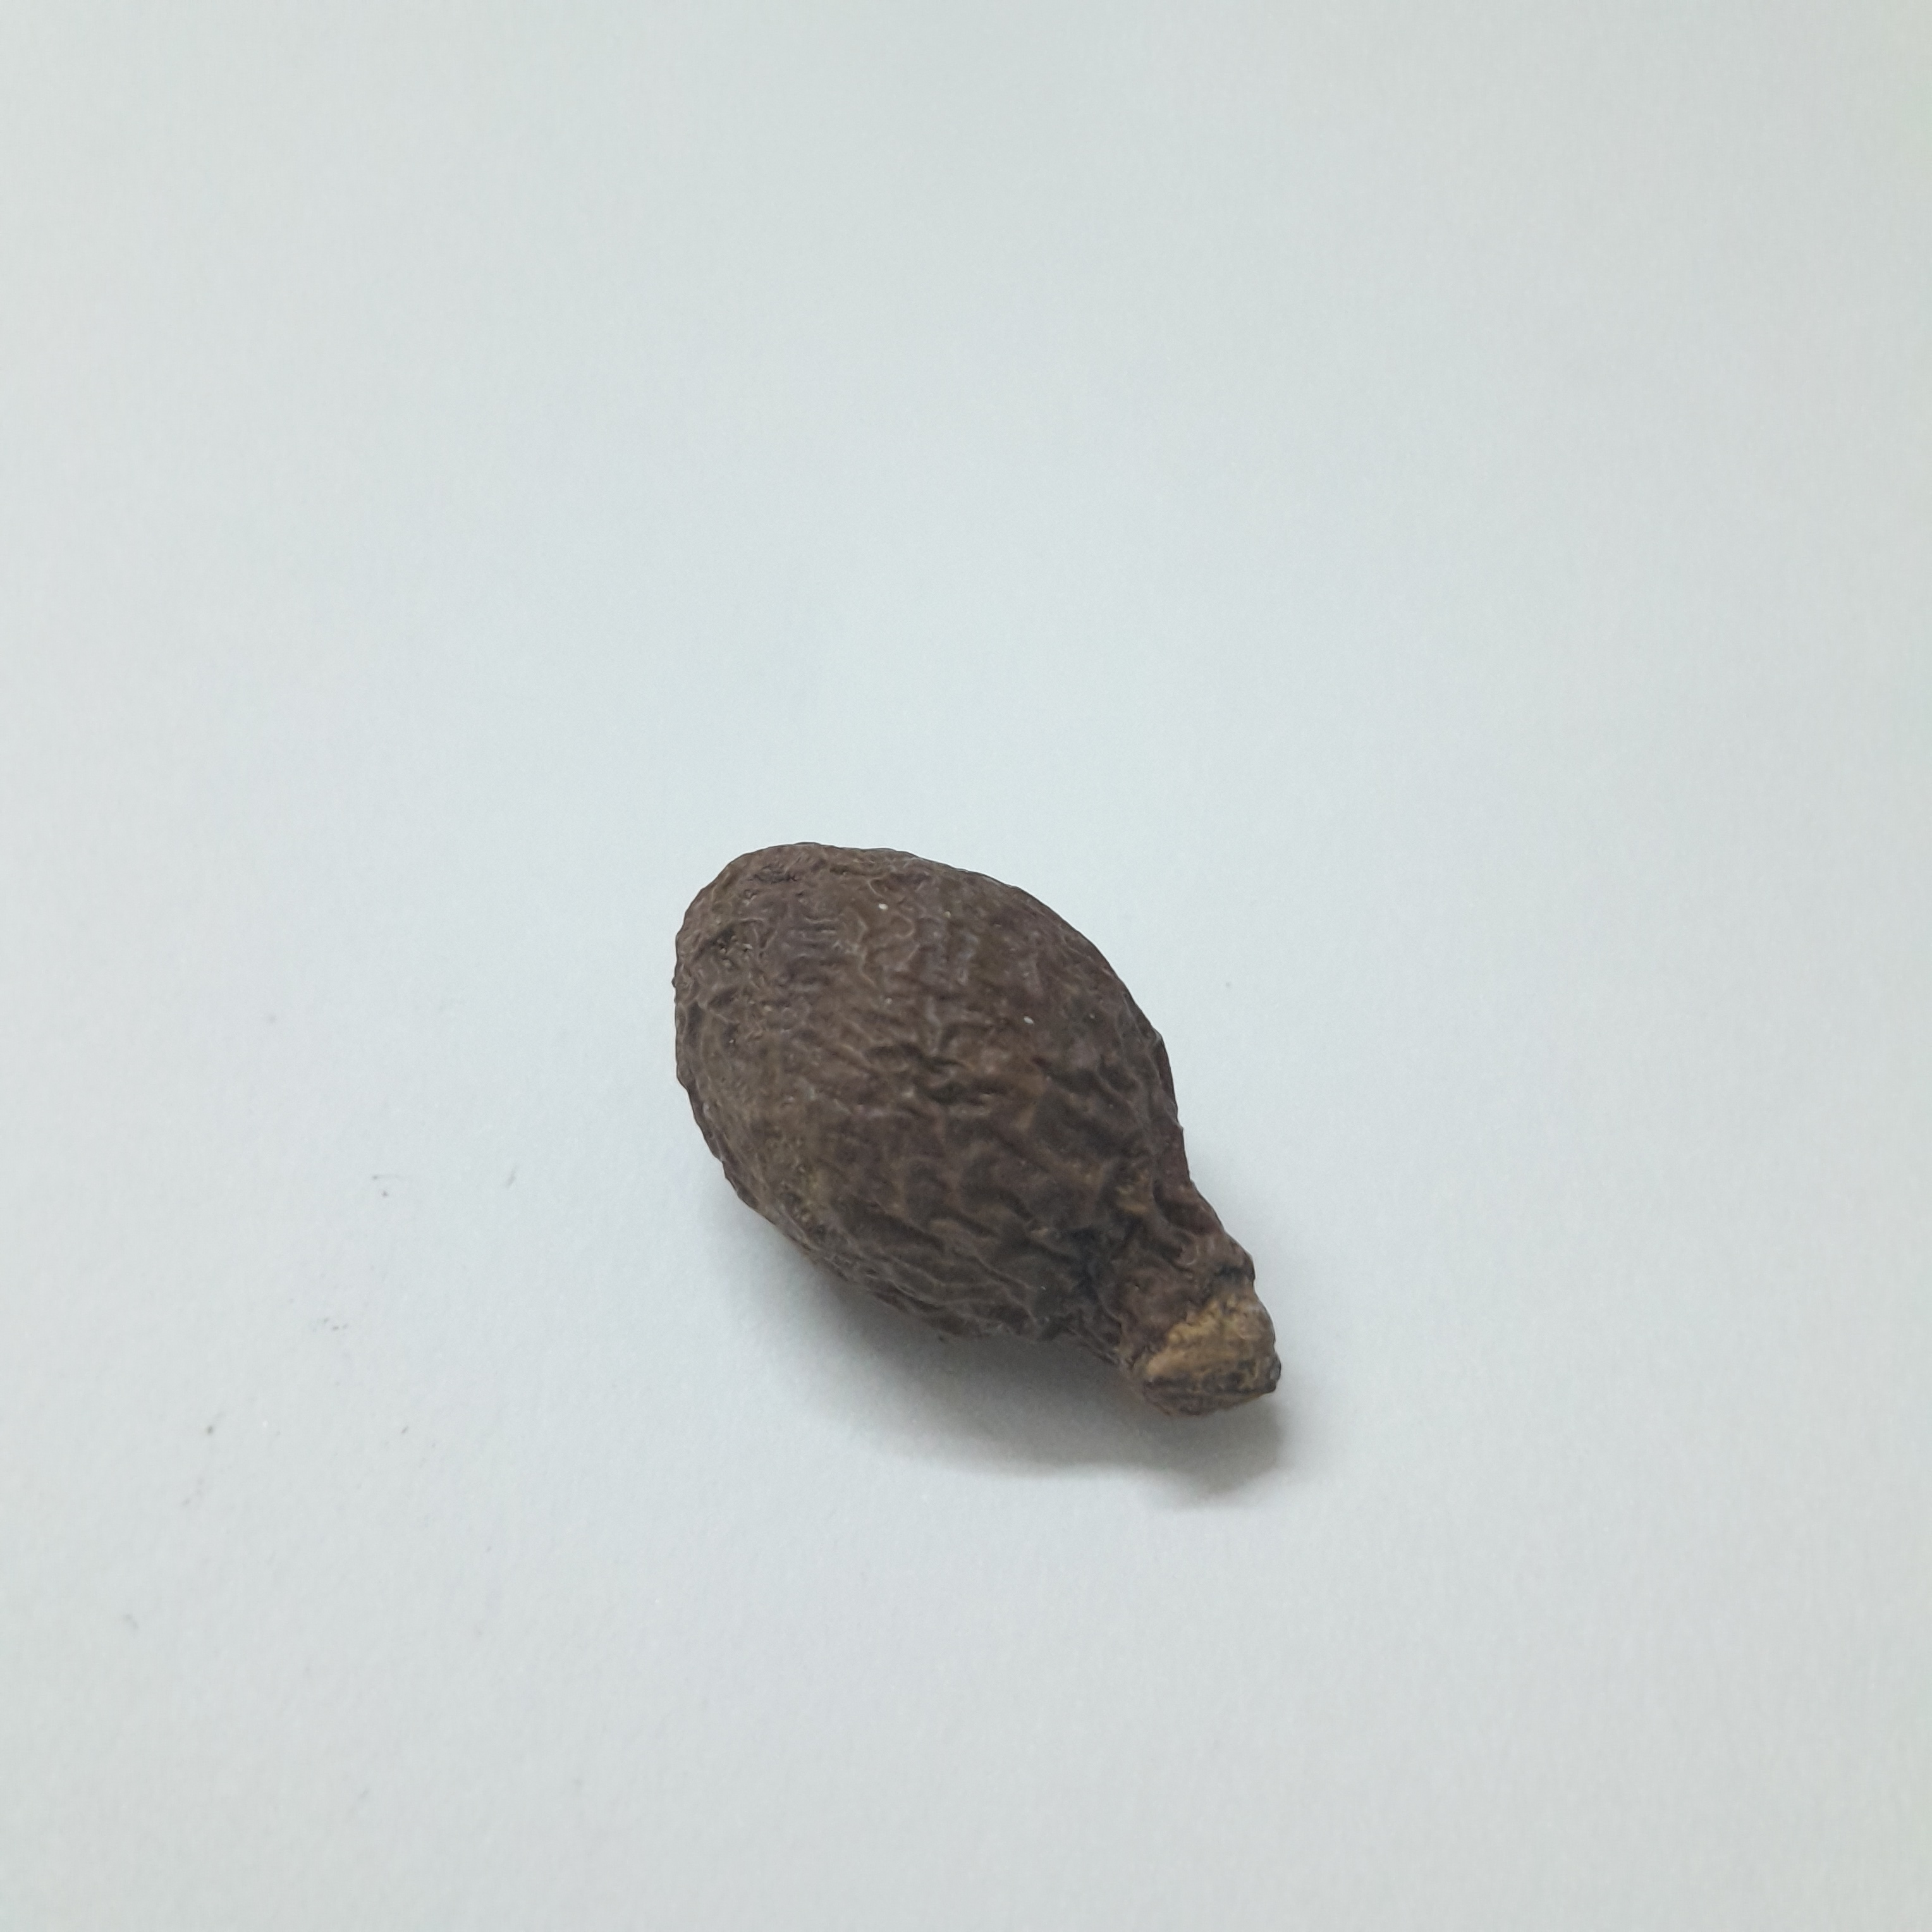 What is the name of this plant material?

niranjanphal
